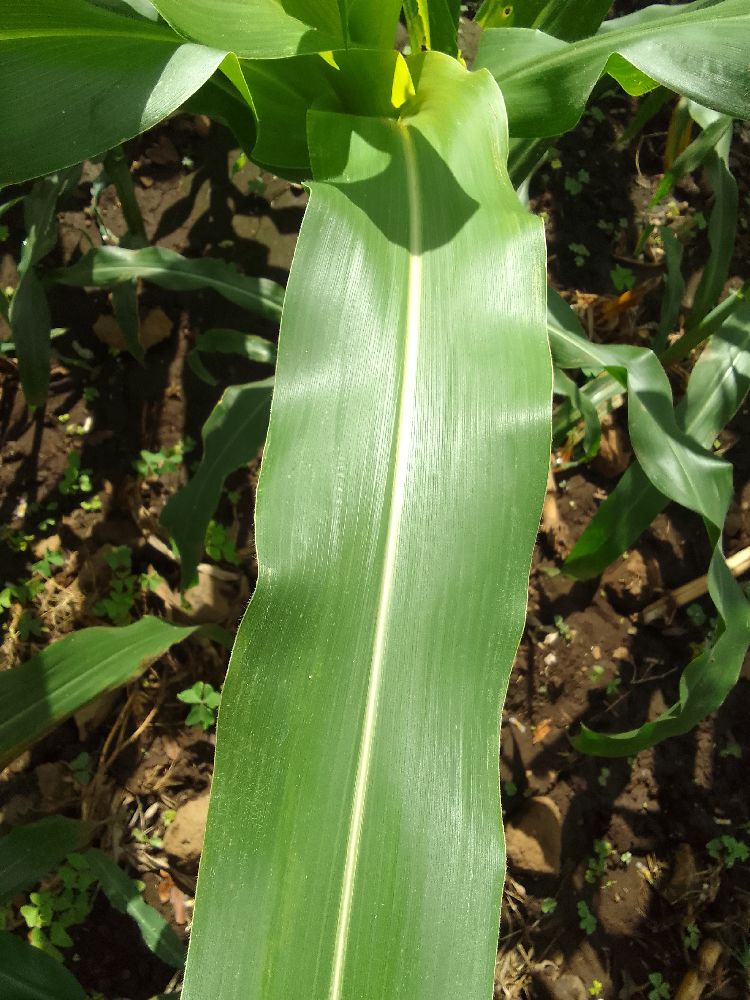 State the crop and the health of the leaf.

maize, healthy
